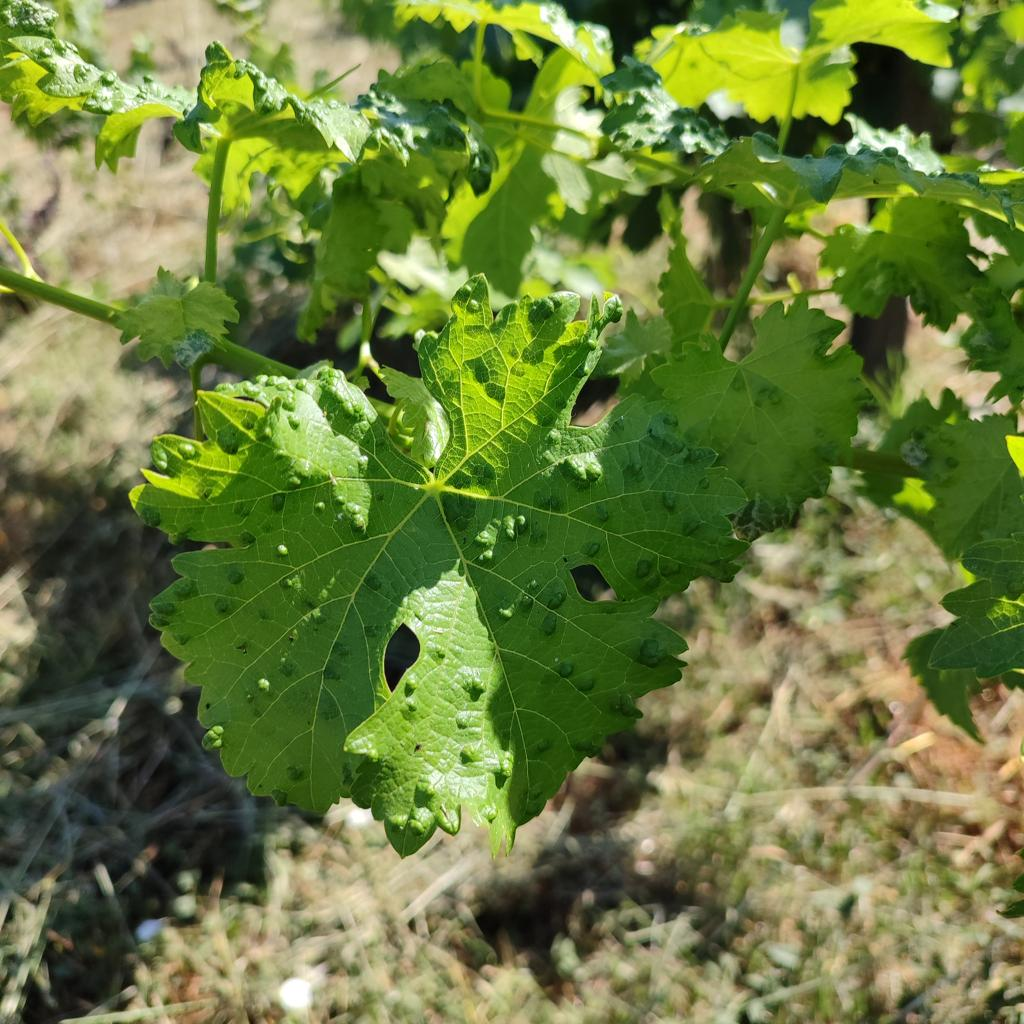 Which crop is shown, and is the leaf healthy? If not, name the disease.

grapevine, erineum mite
